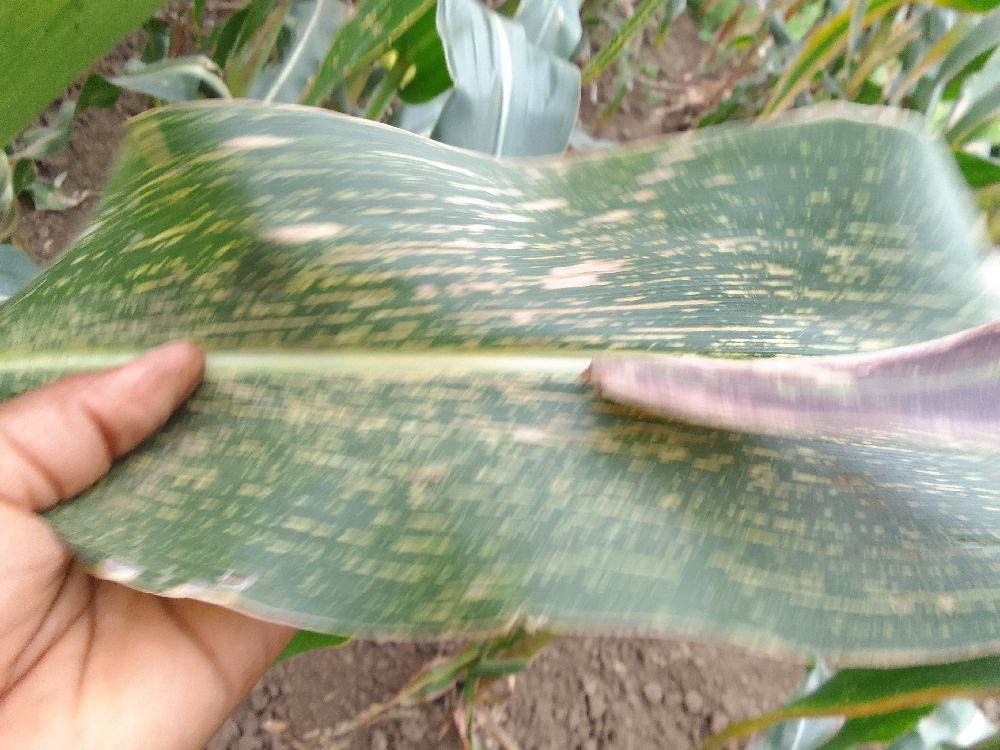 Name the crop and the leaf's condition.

maize, maize streak virus
